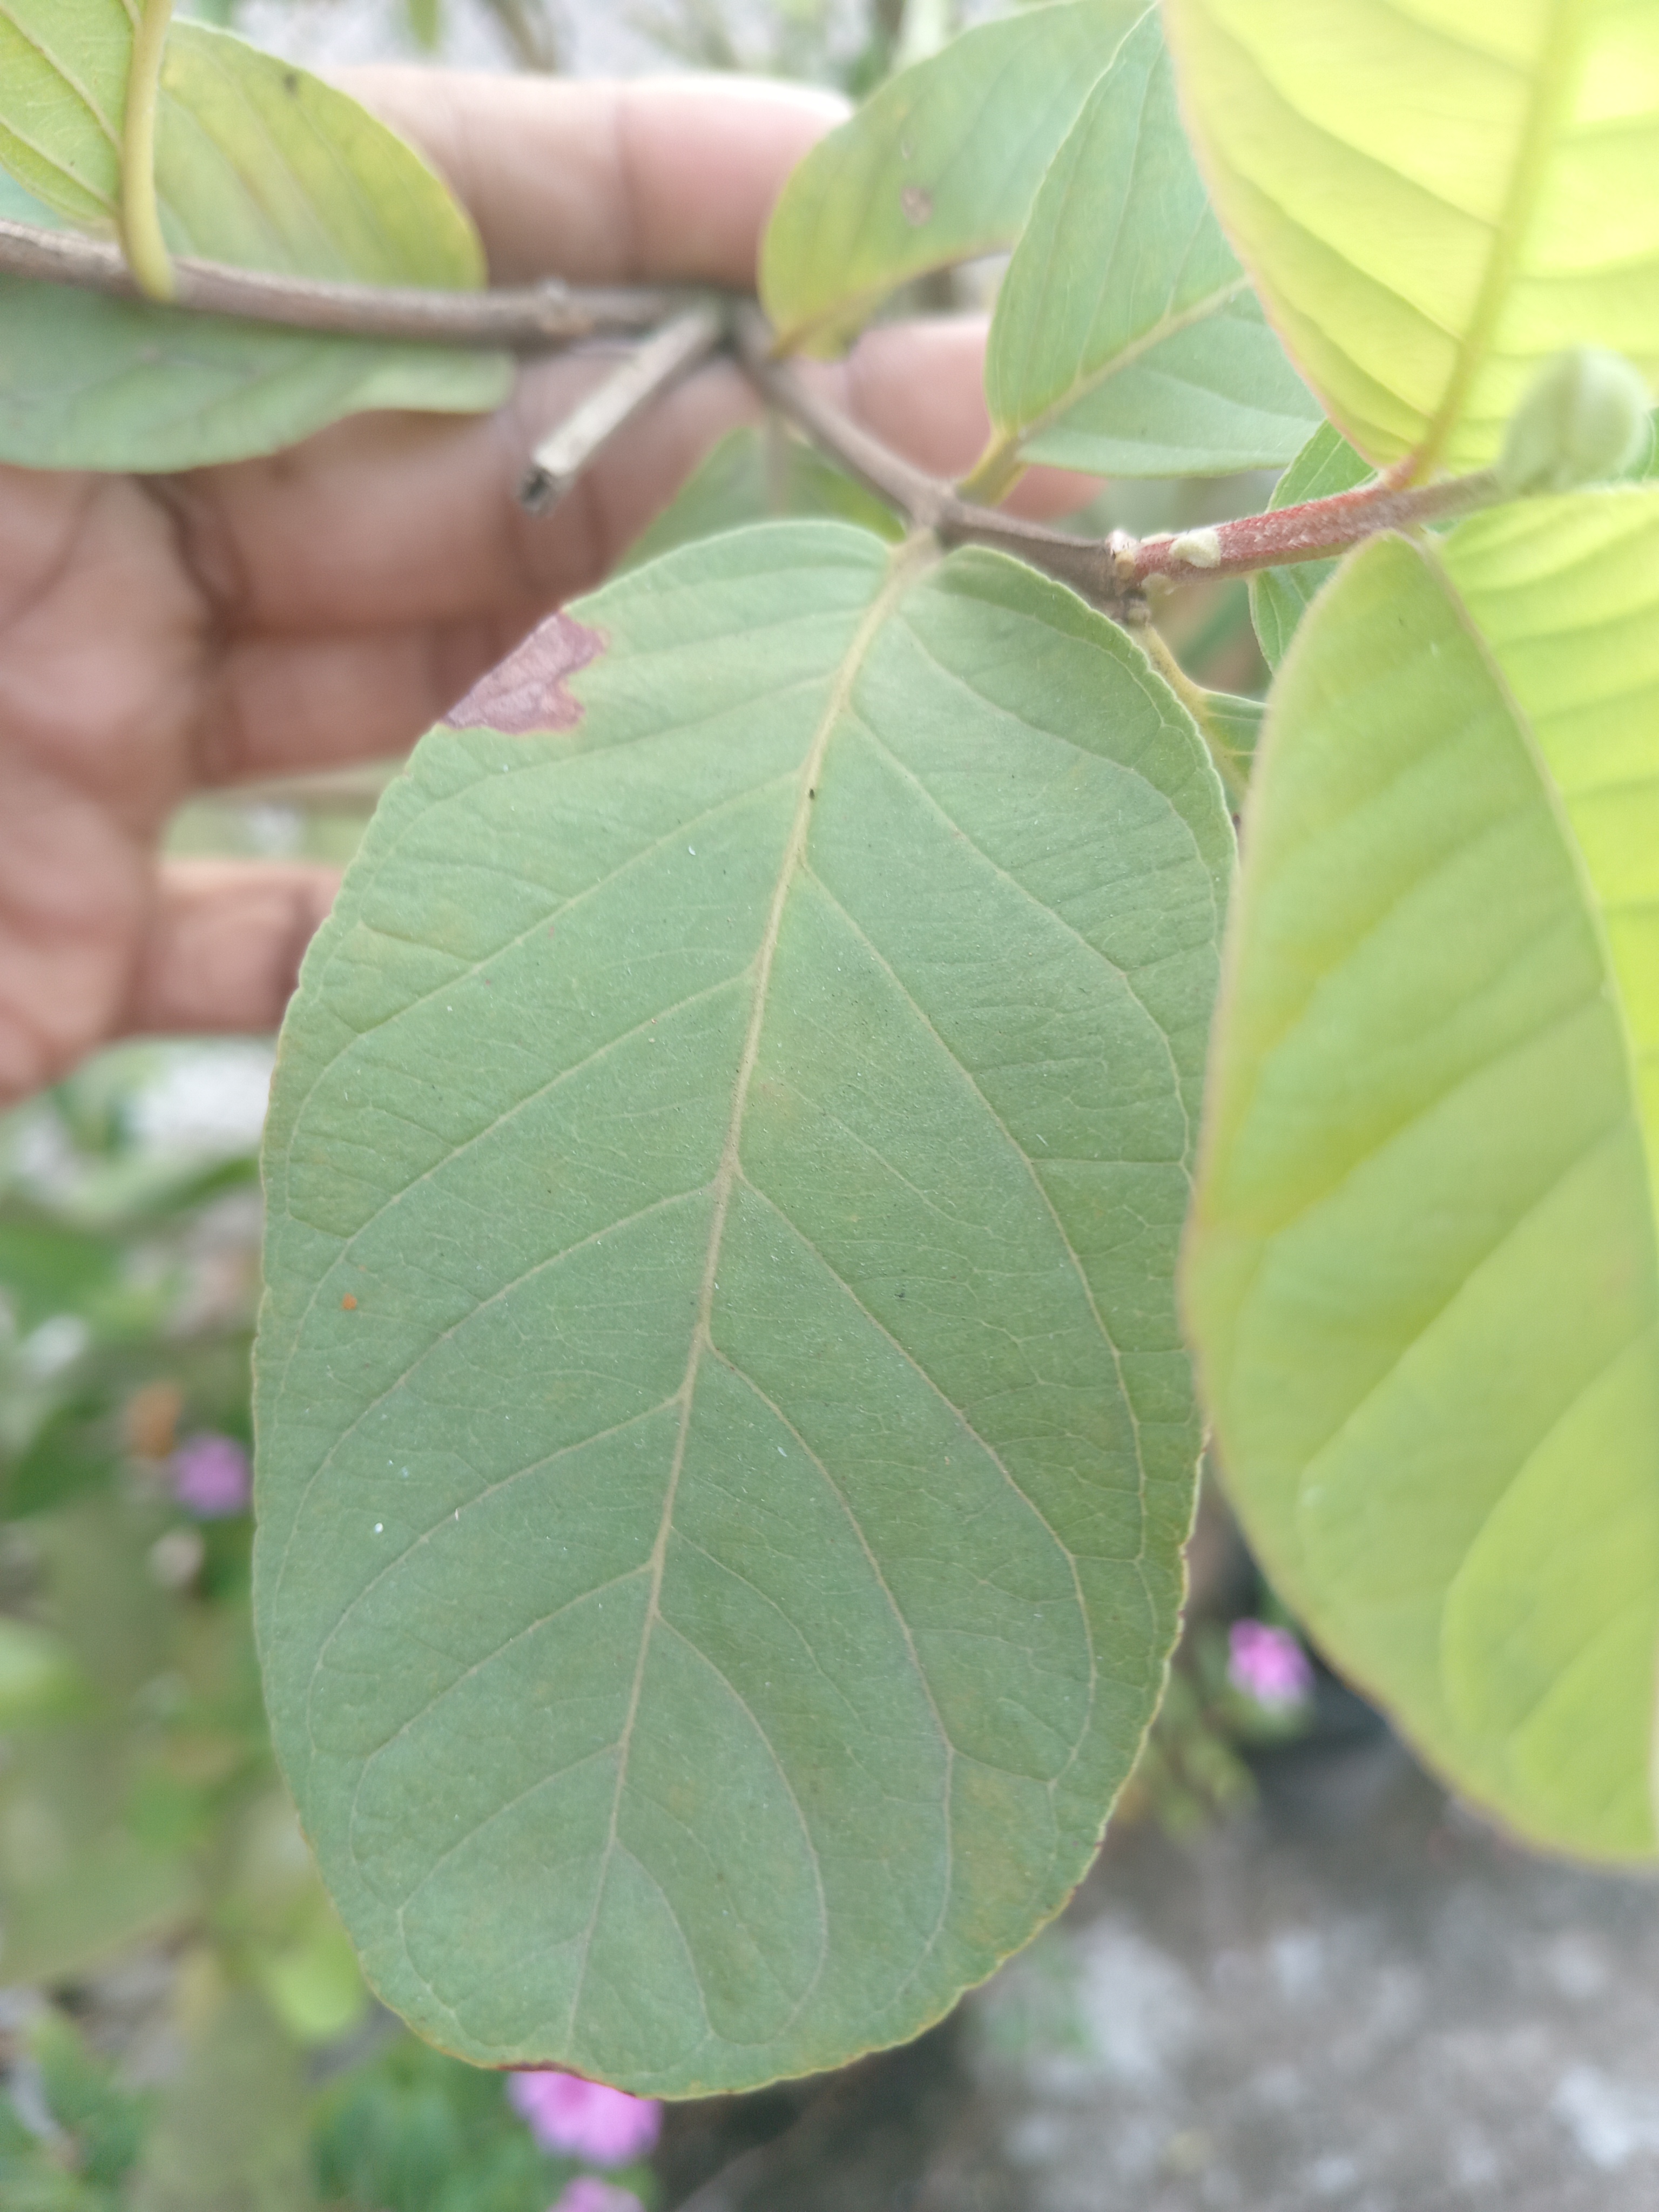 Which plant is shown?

guava
